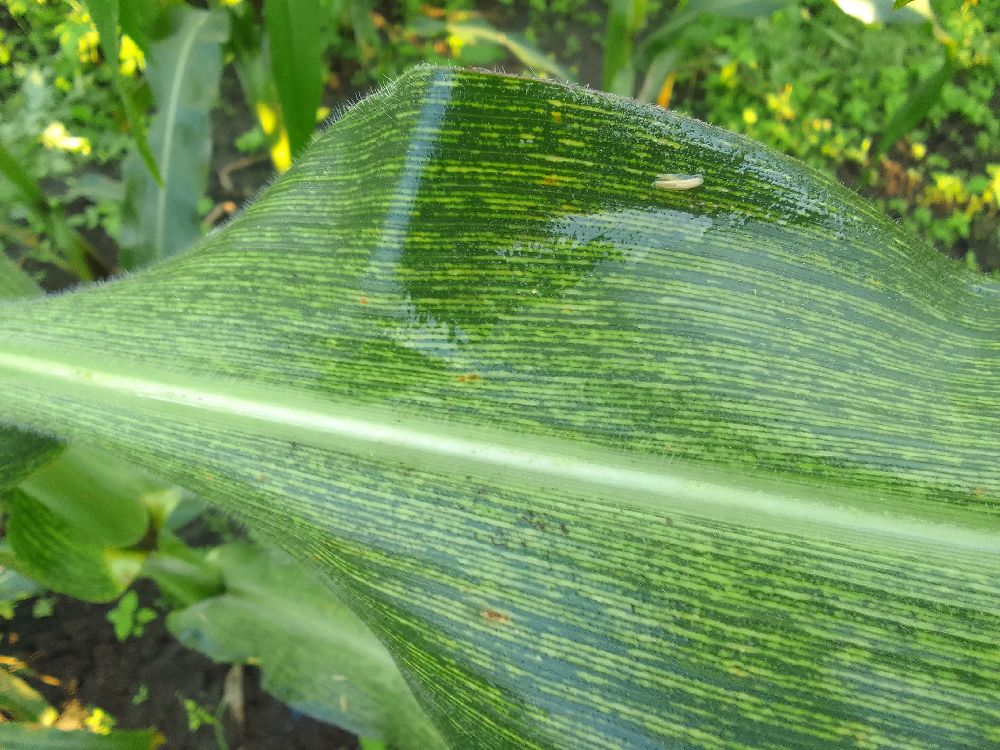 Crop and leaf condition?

maize, maize streak virus
